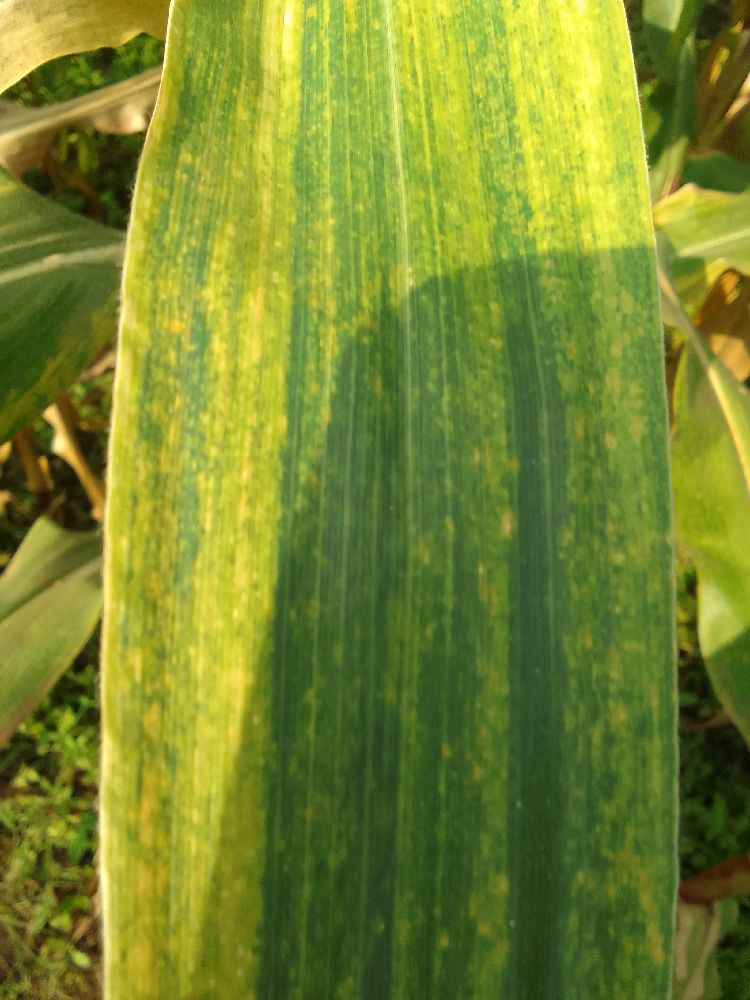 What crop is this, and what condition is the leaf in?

maize, maize lethal necrosis
